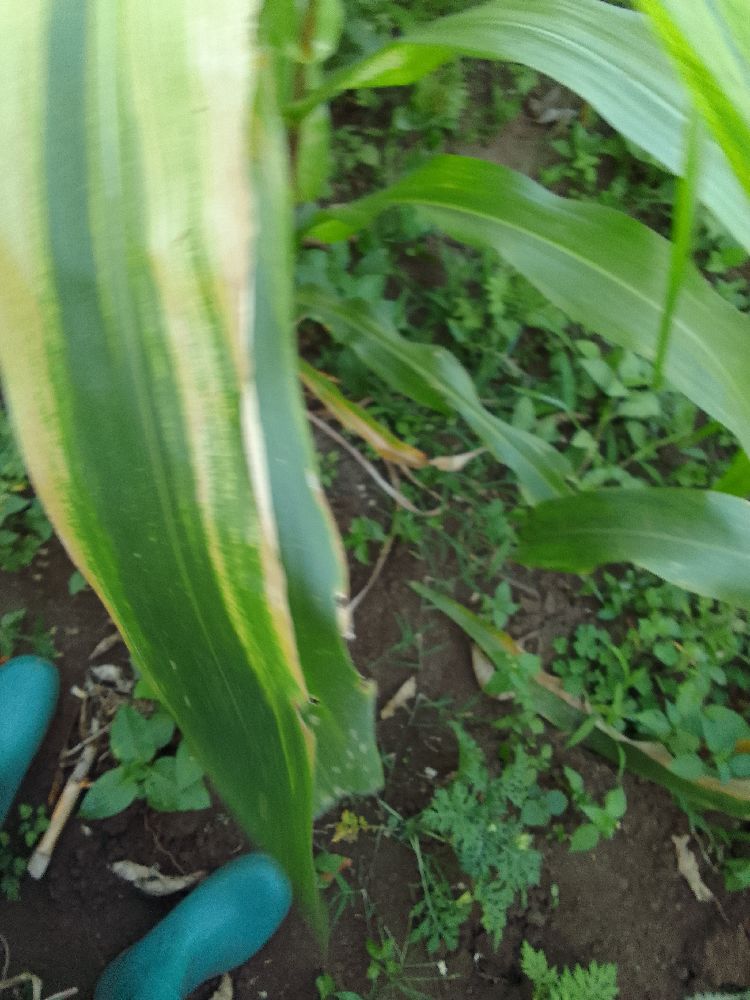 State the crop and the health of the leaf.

maize, maize lethal necrosis
